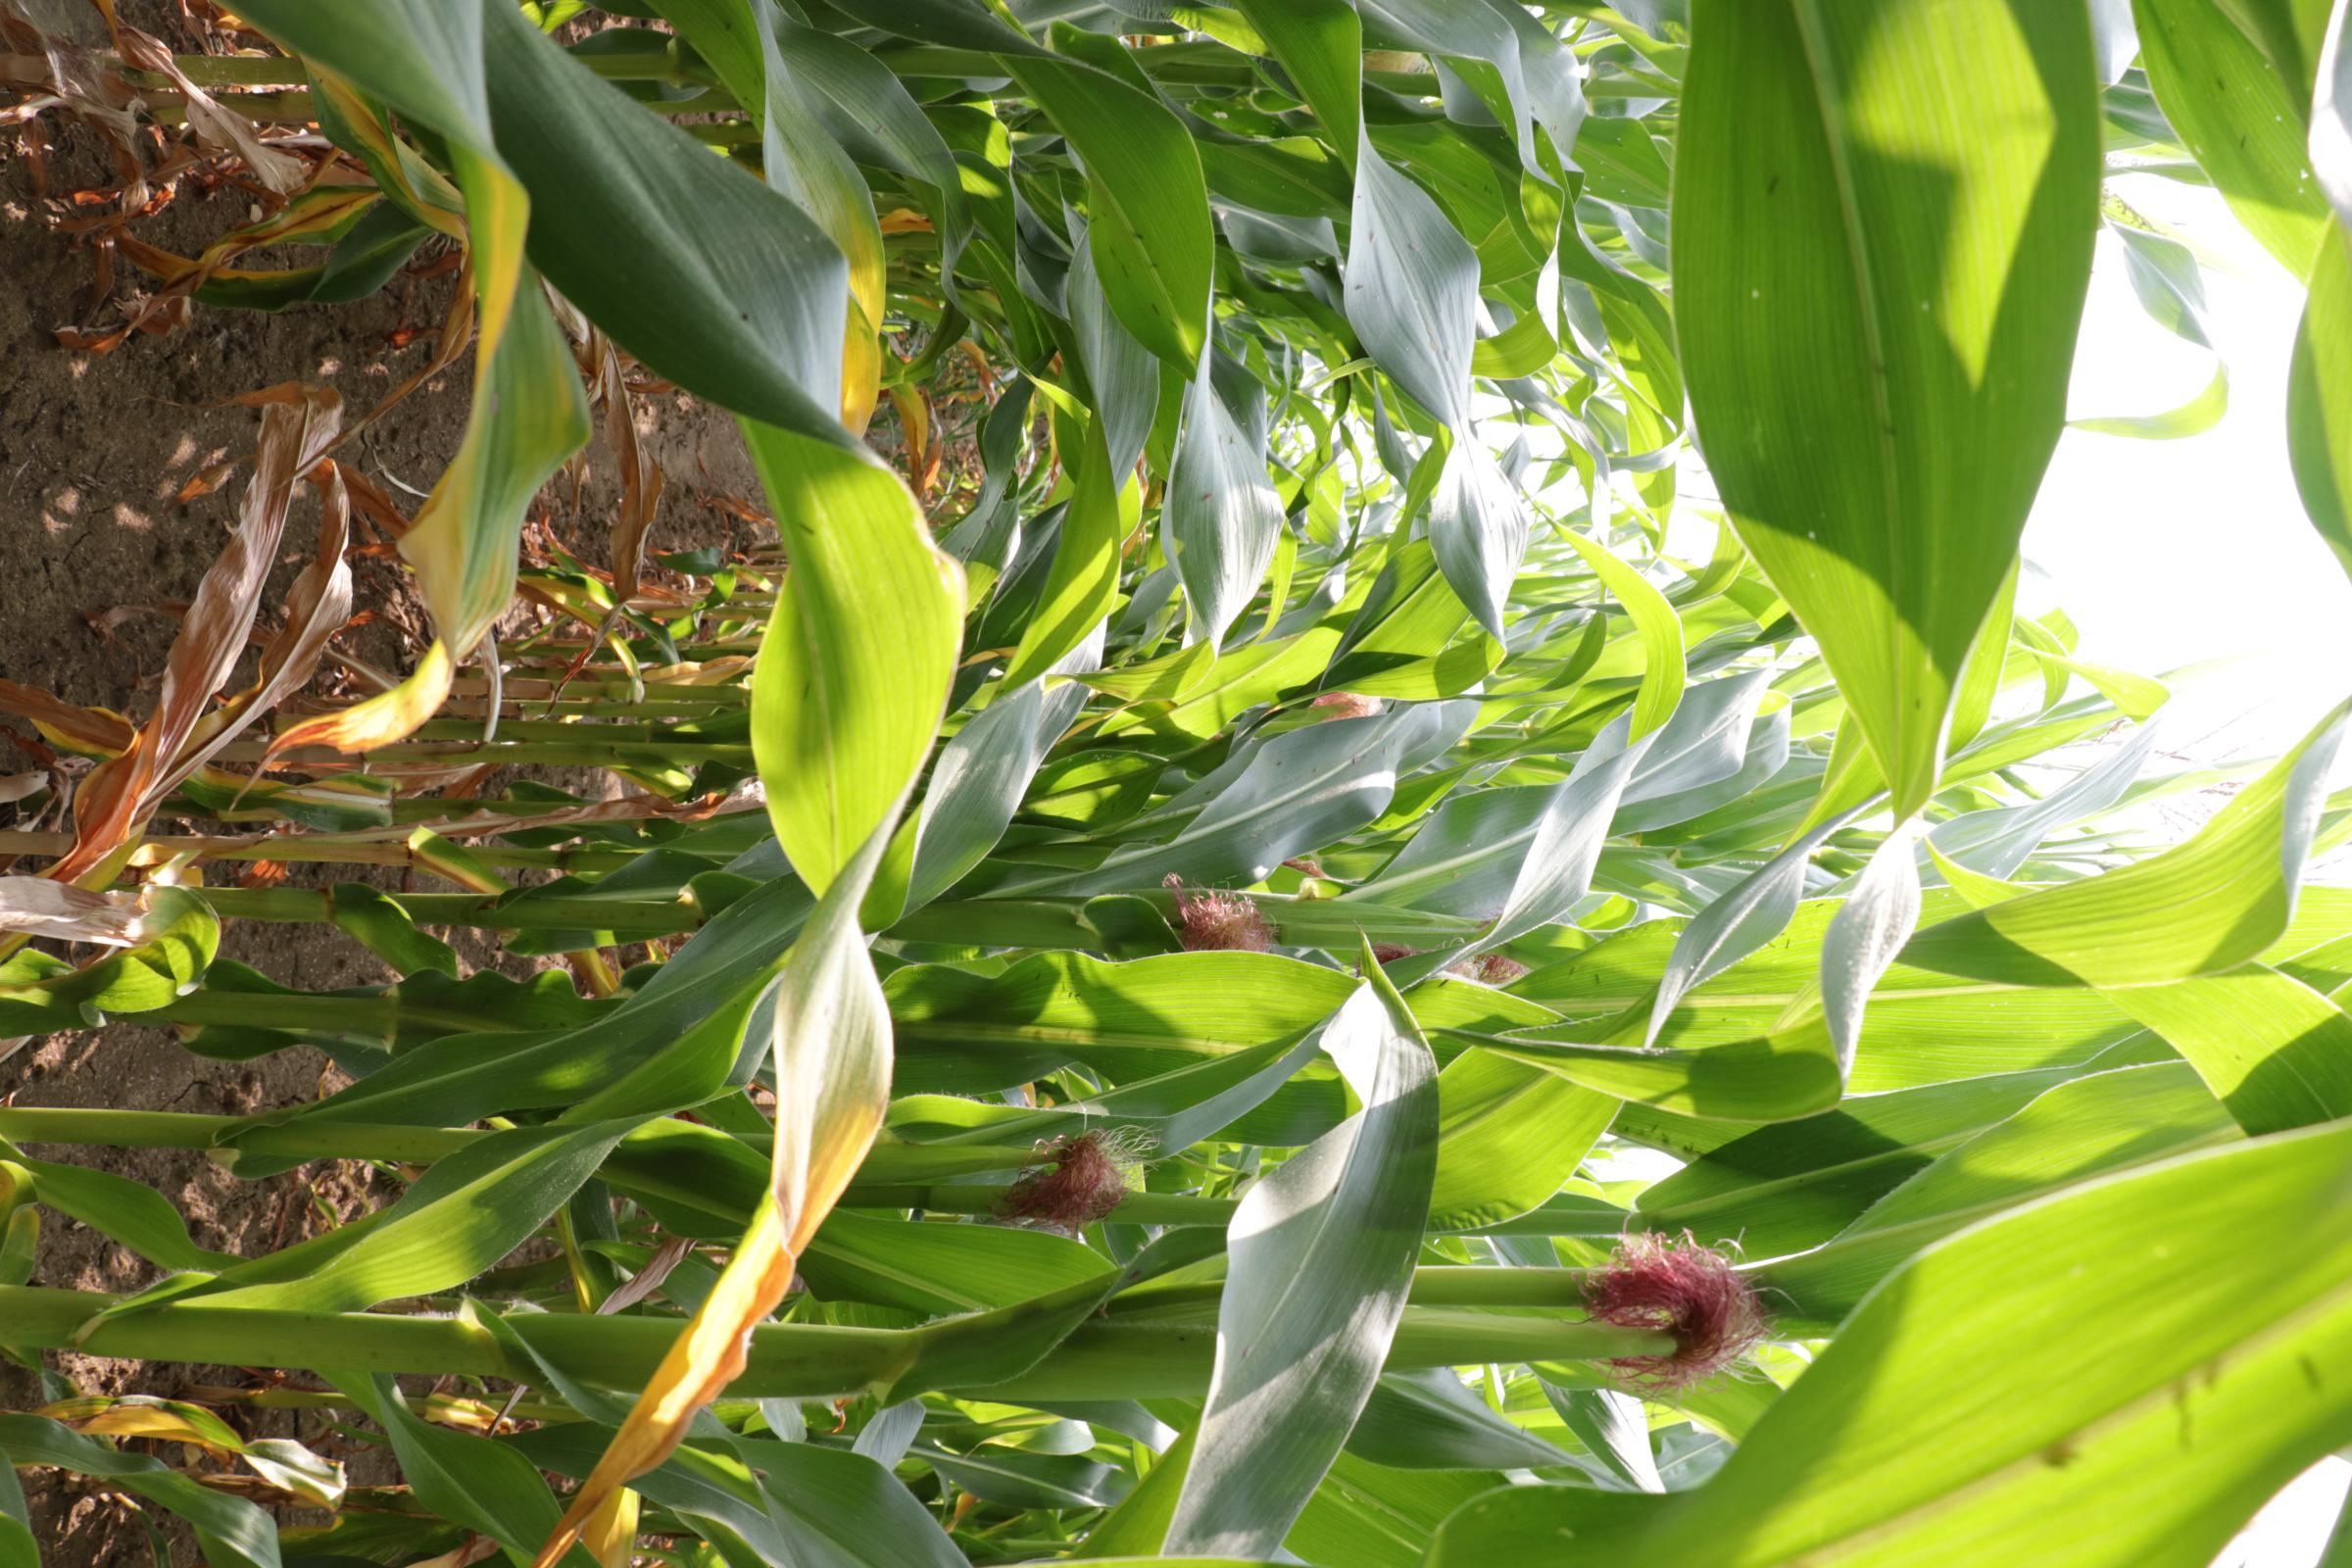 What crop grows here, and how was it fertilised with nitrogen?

maize, reduced nitrogen fertilisation
